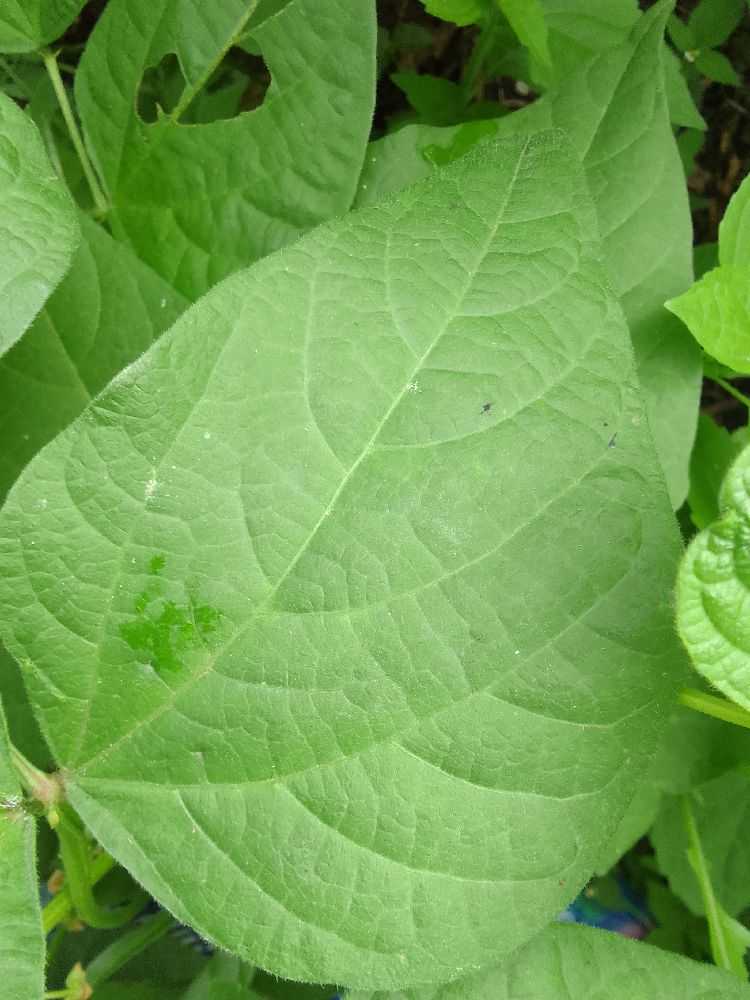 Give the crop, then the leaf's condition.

common bean, healthy
